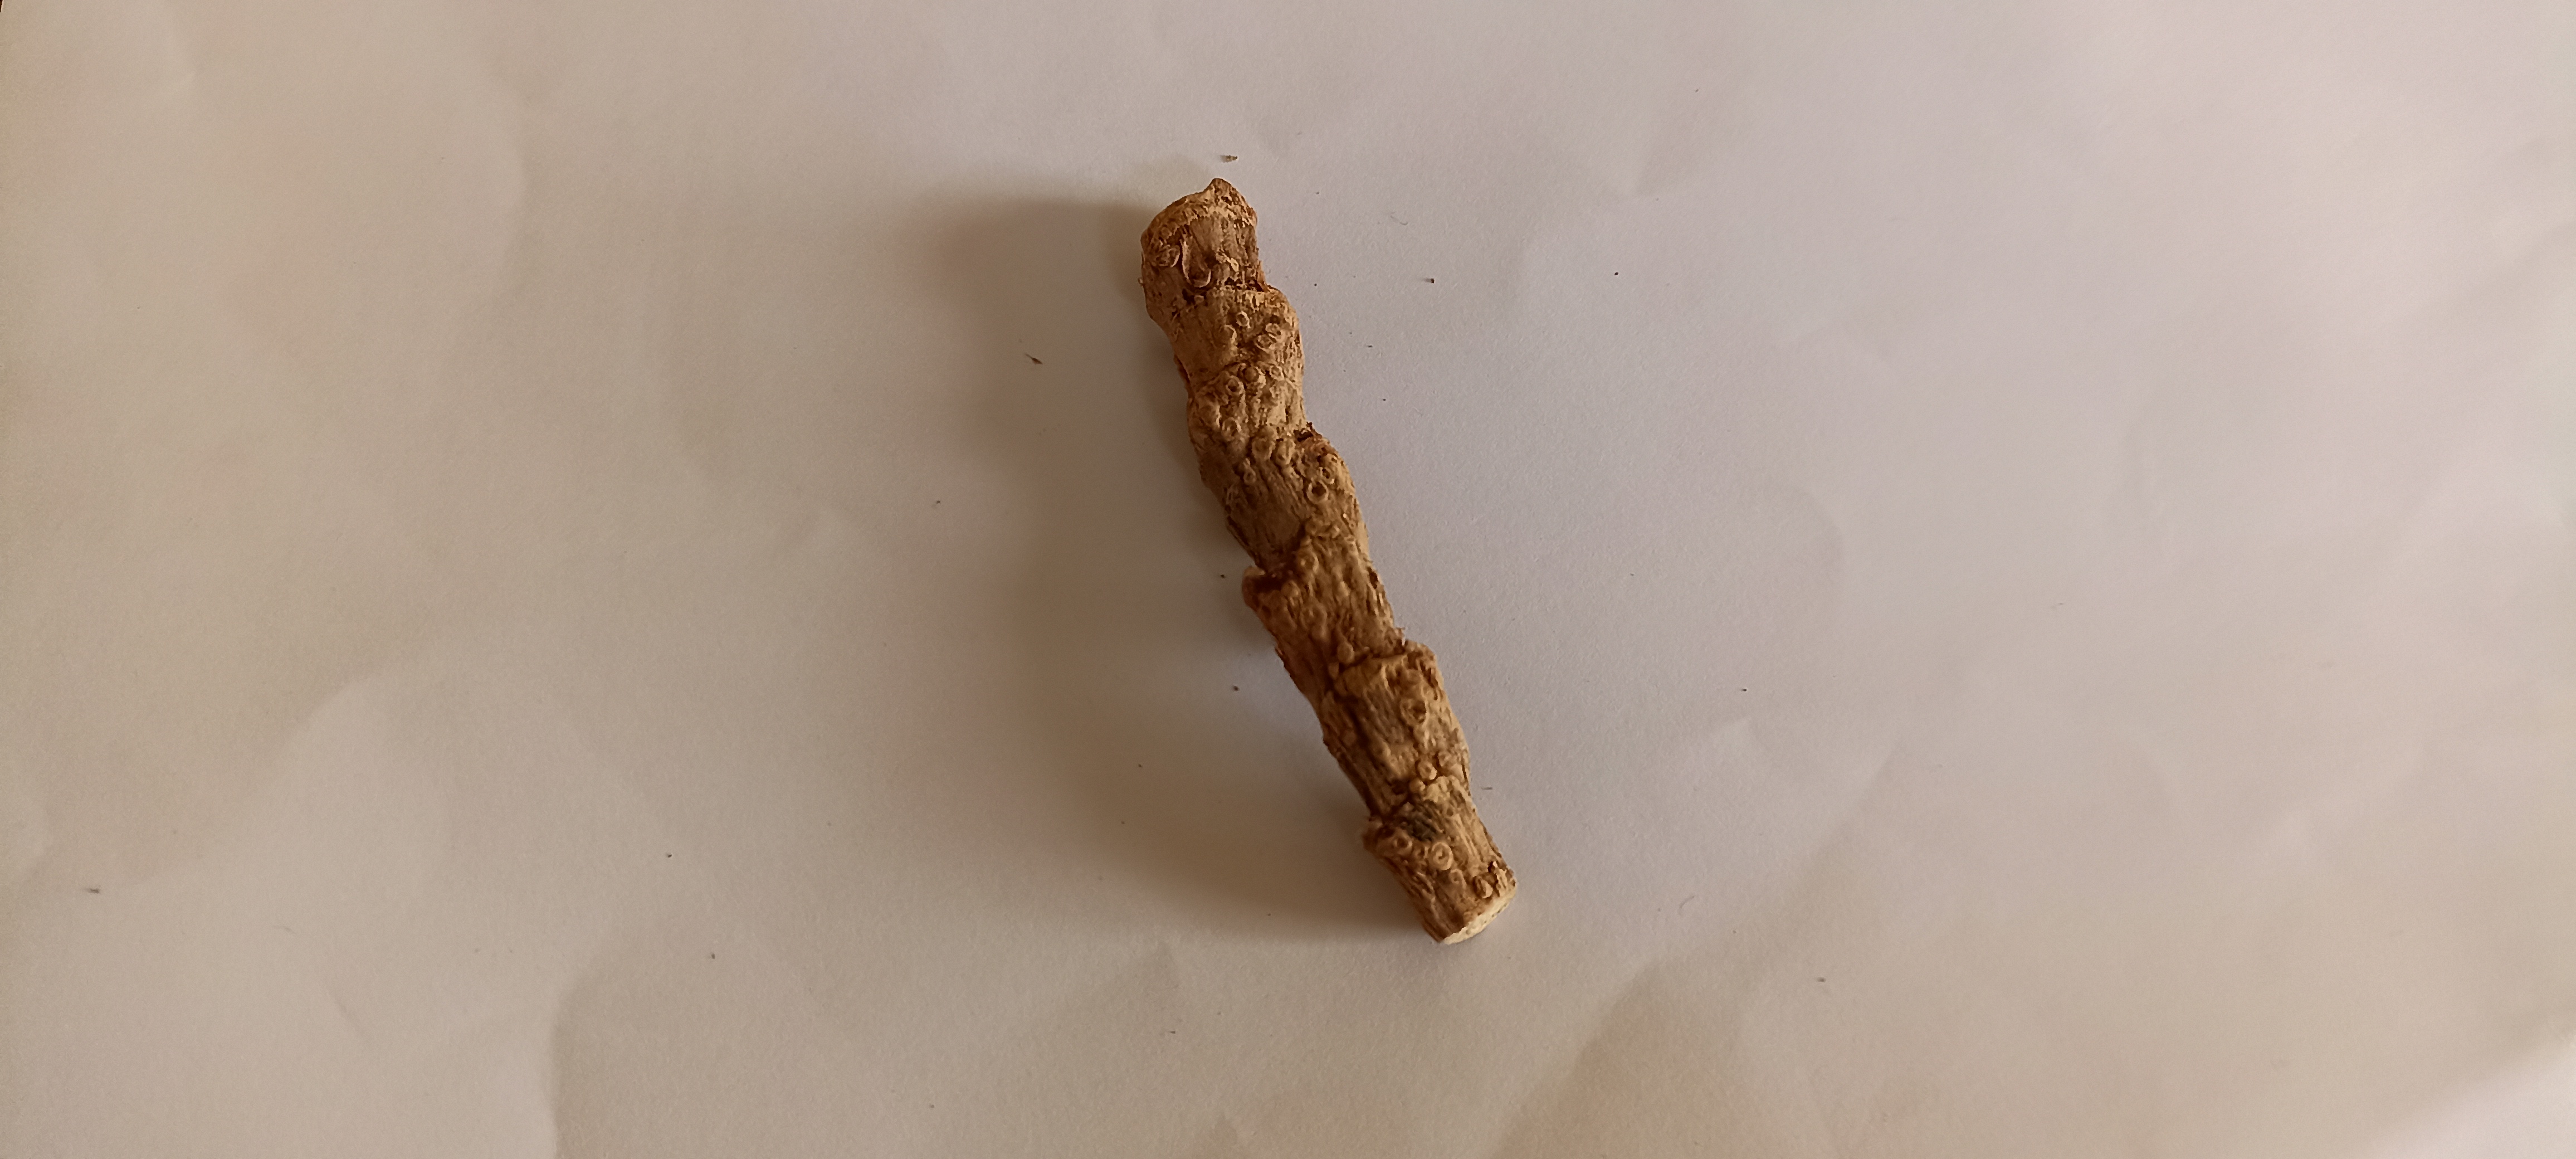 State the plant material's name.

vekhand
